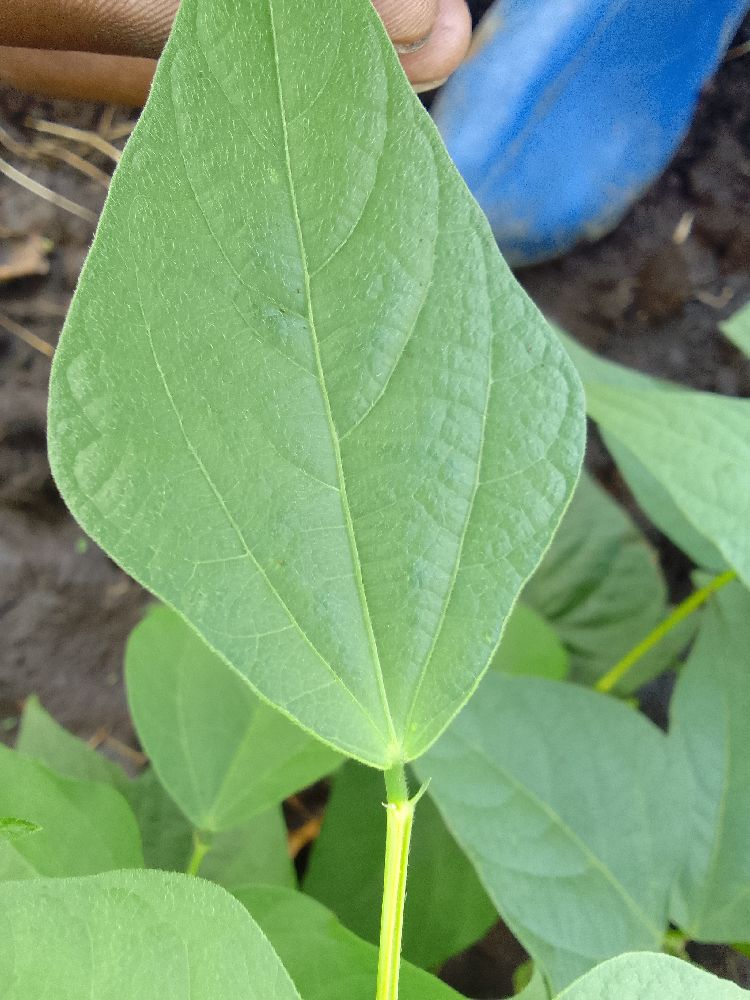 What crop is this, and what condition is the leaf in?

common bean, healthy
